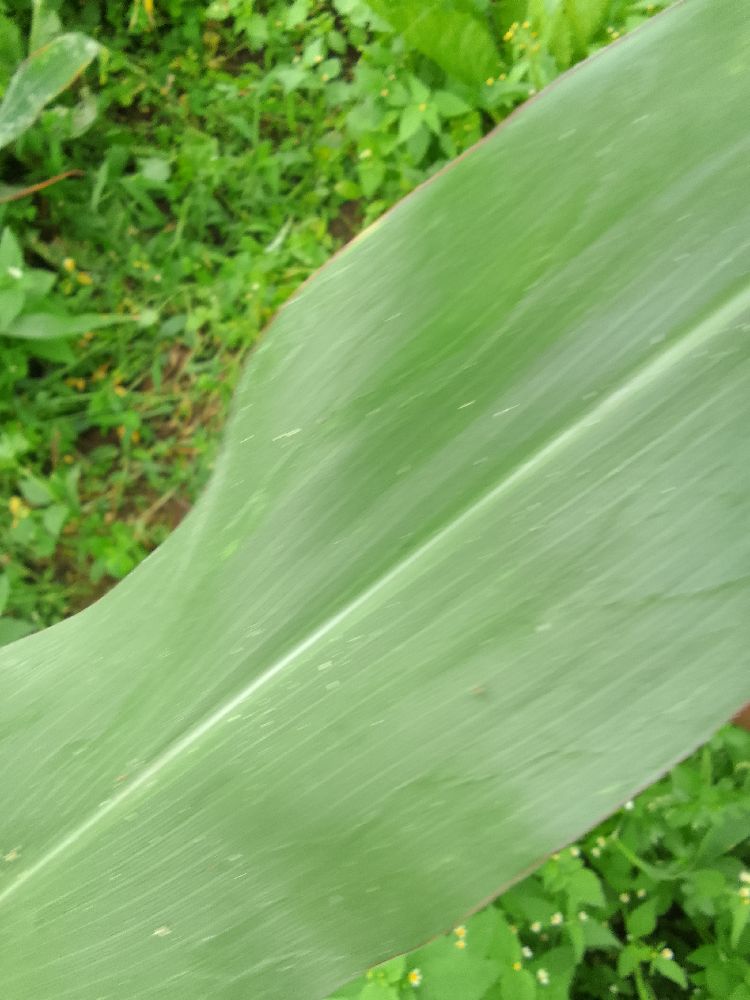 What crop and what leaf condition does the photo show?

maize, healthy
